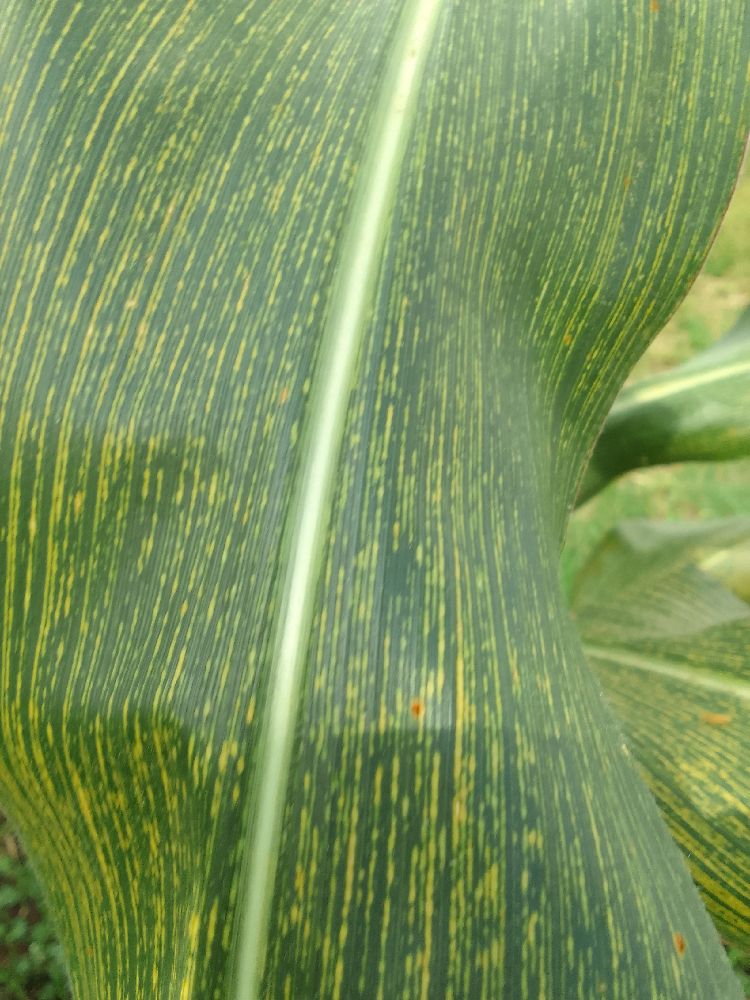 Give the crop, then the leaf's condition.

maize, maize streak virus
